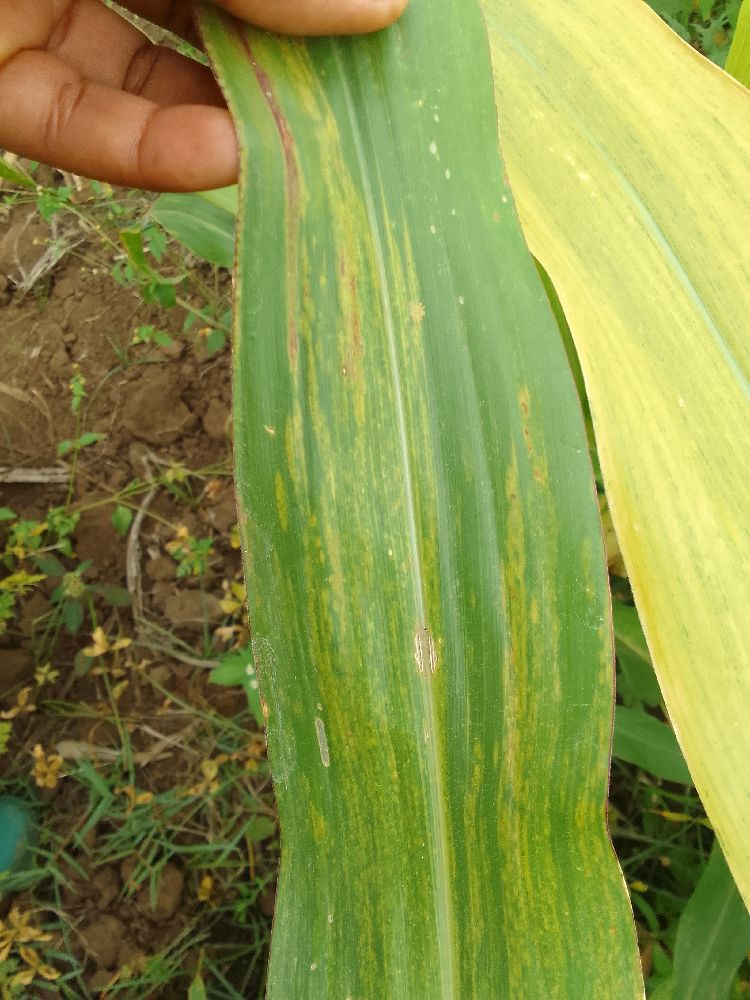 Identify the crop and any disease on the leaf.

maize, maize lethal necrosis
